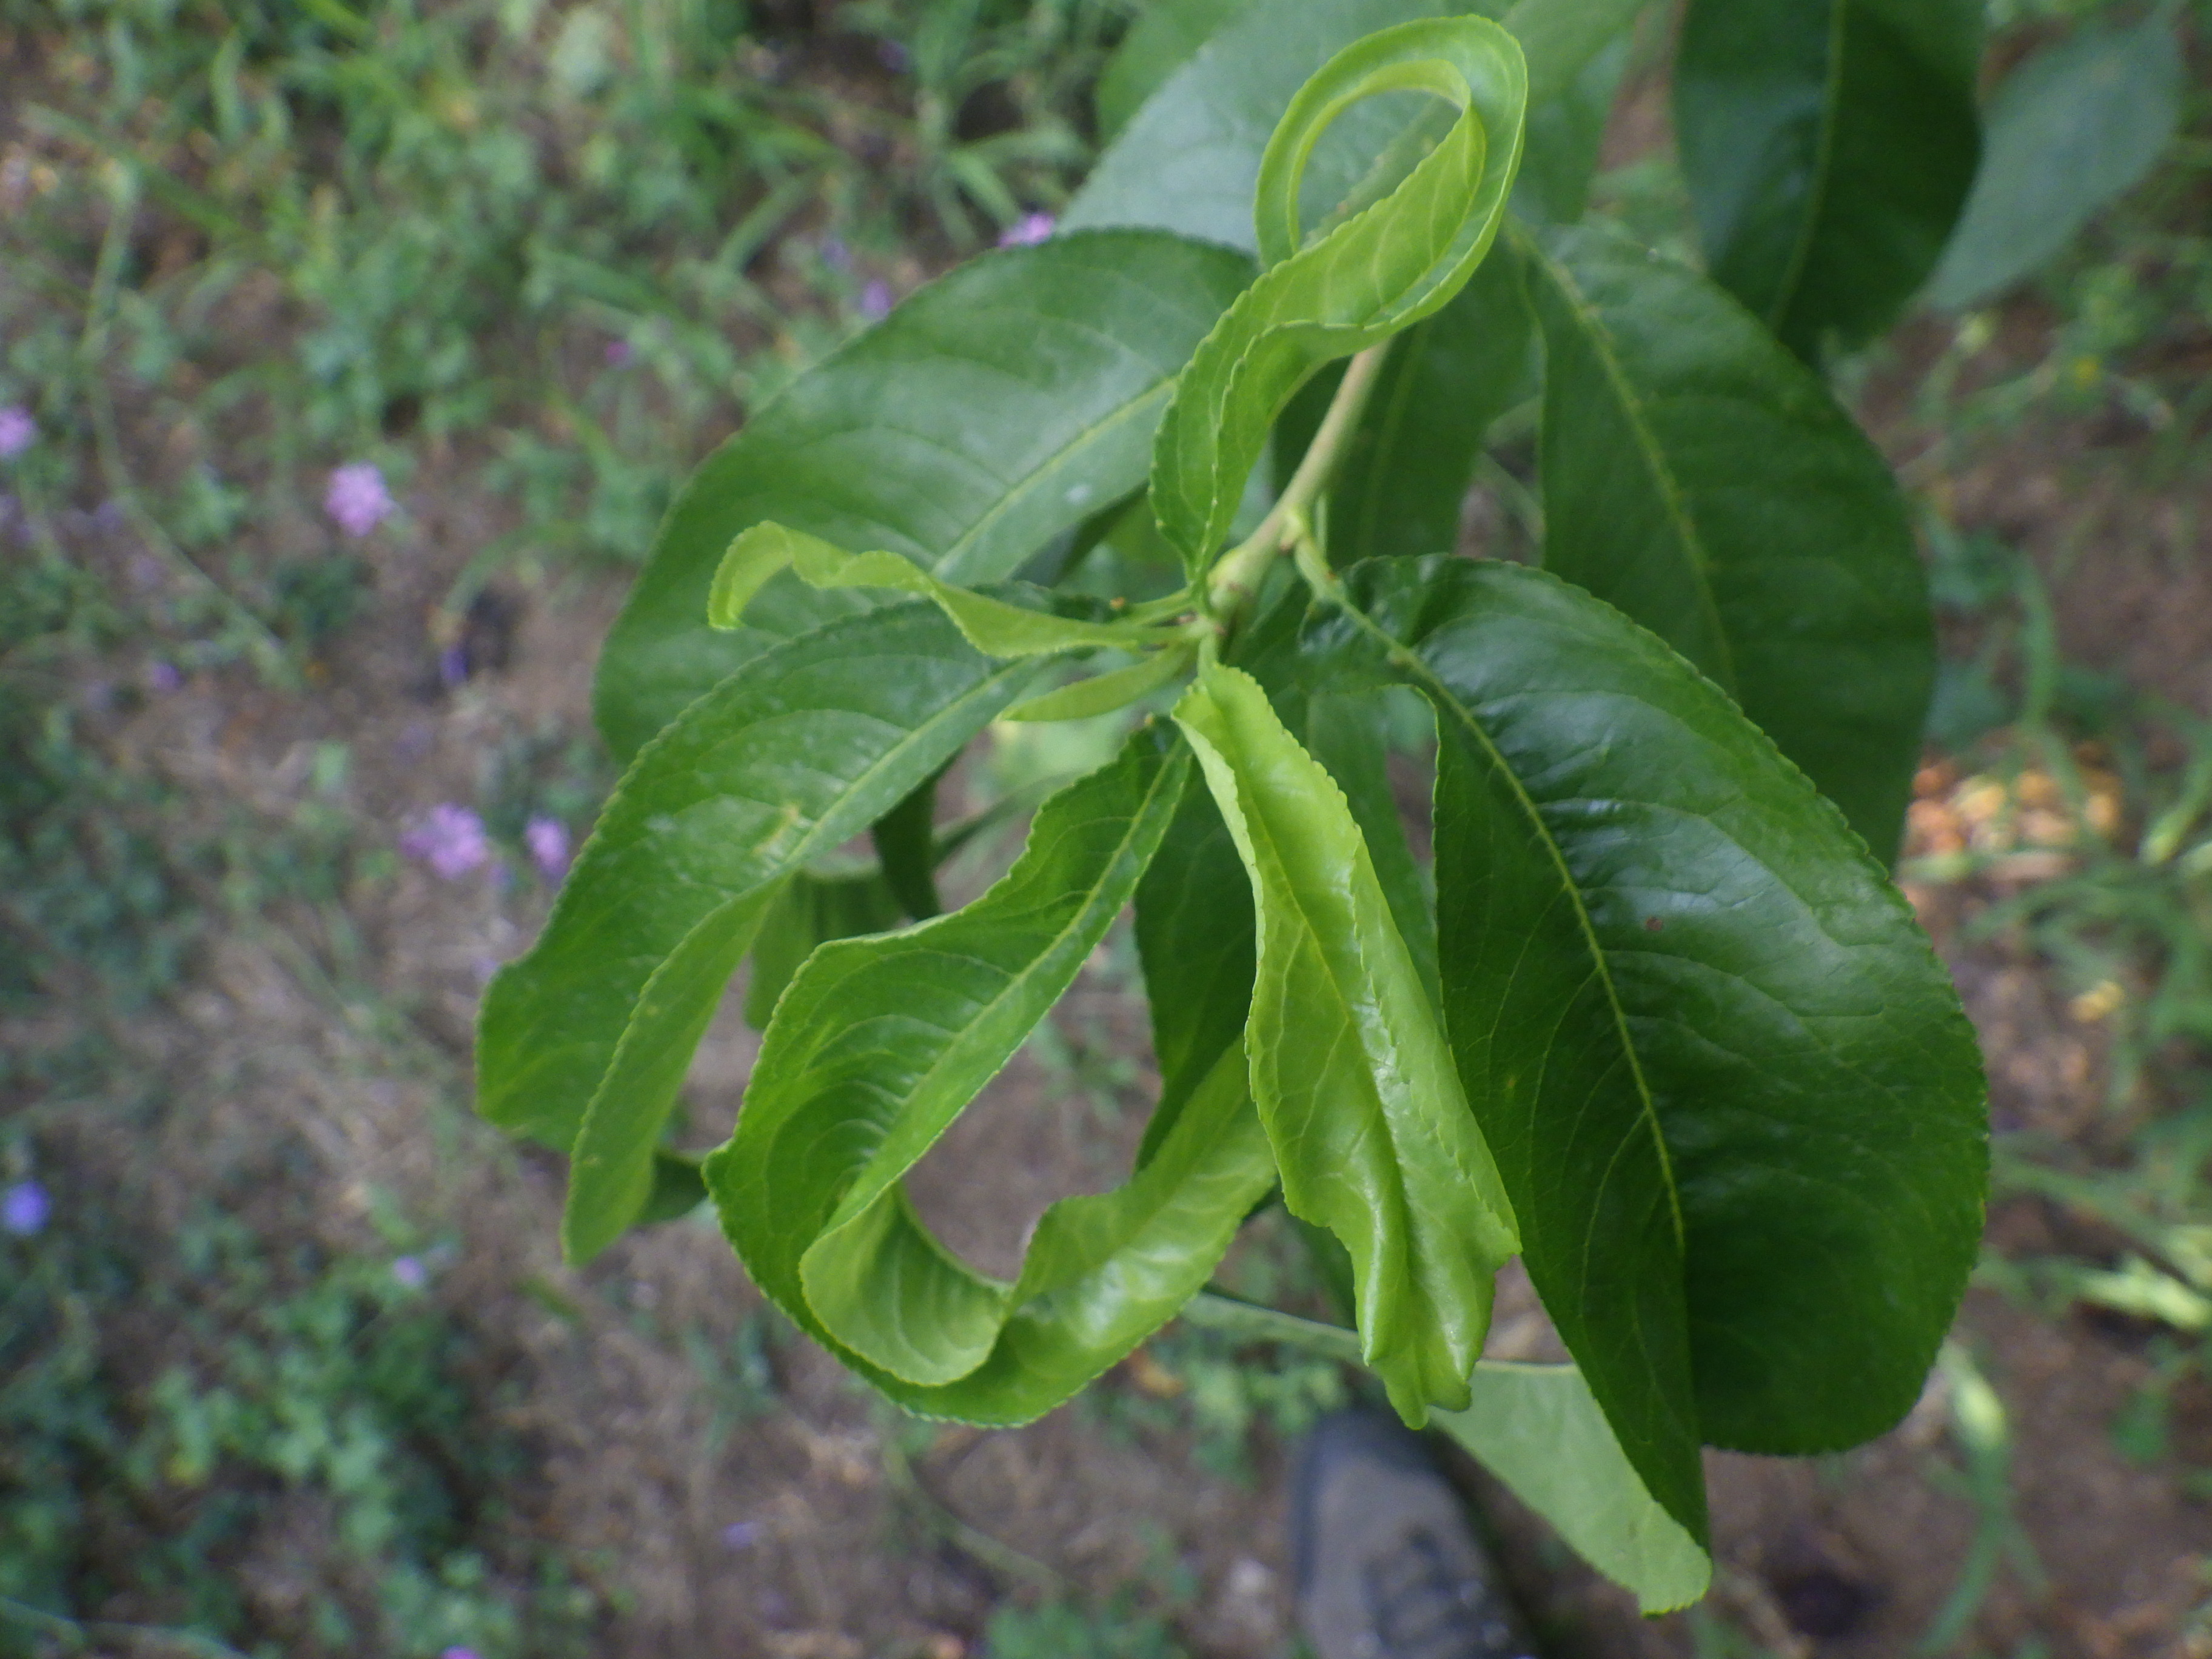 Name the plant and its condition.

peach, aphids
